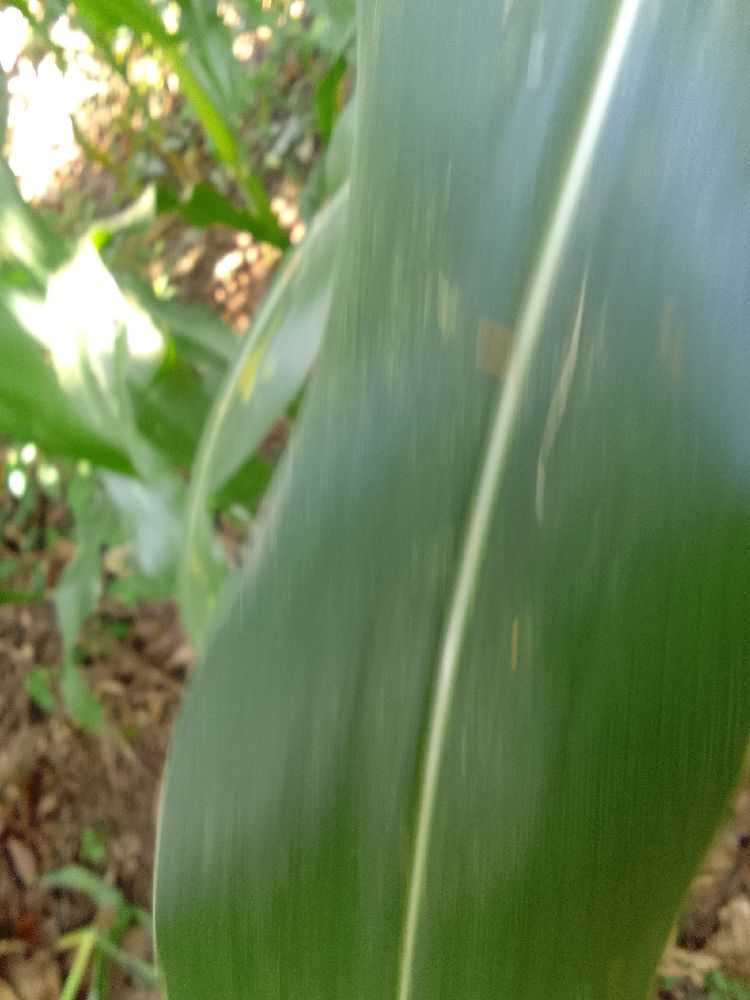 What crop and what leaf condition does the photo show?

maize, healthy
